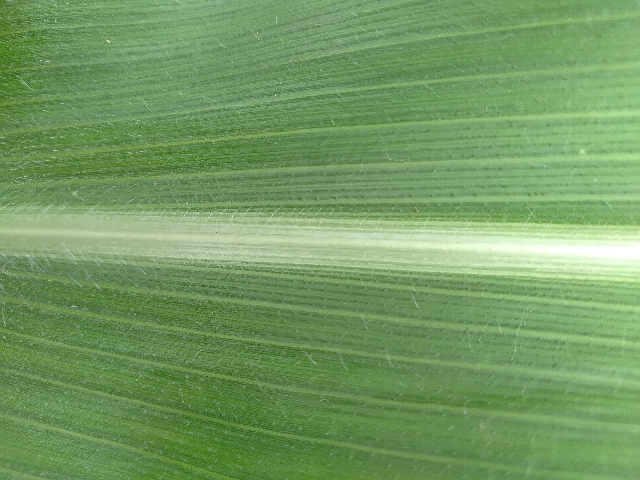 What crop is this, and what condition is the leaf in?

maize, healthy
